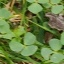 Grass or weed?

unstructured weed
